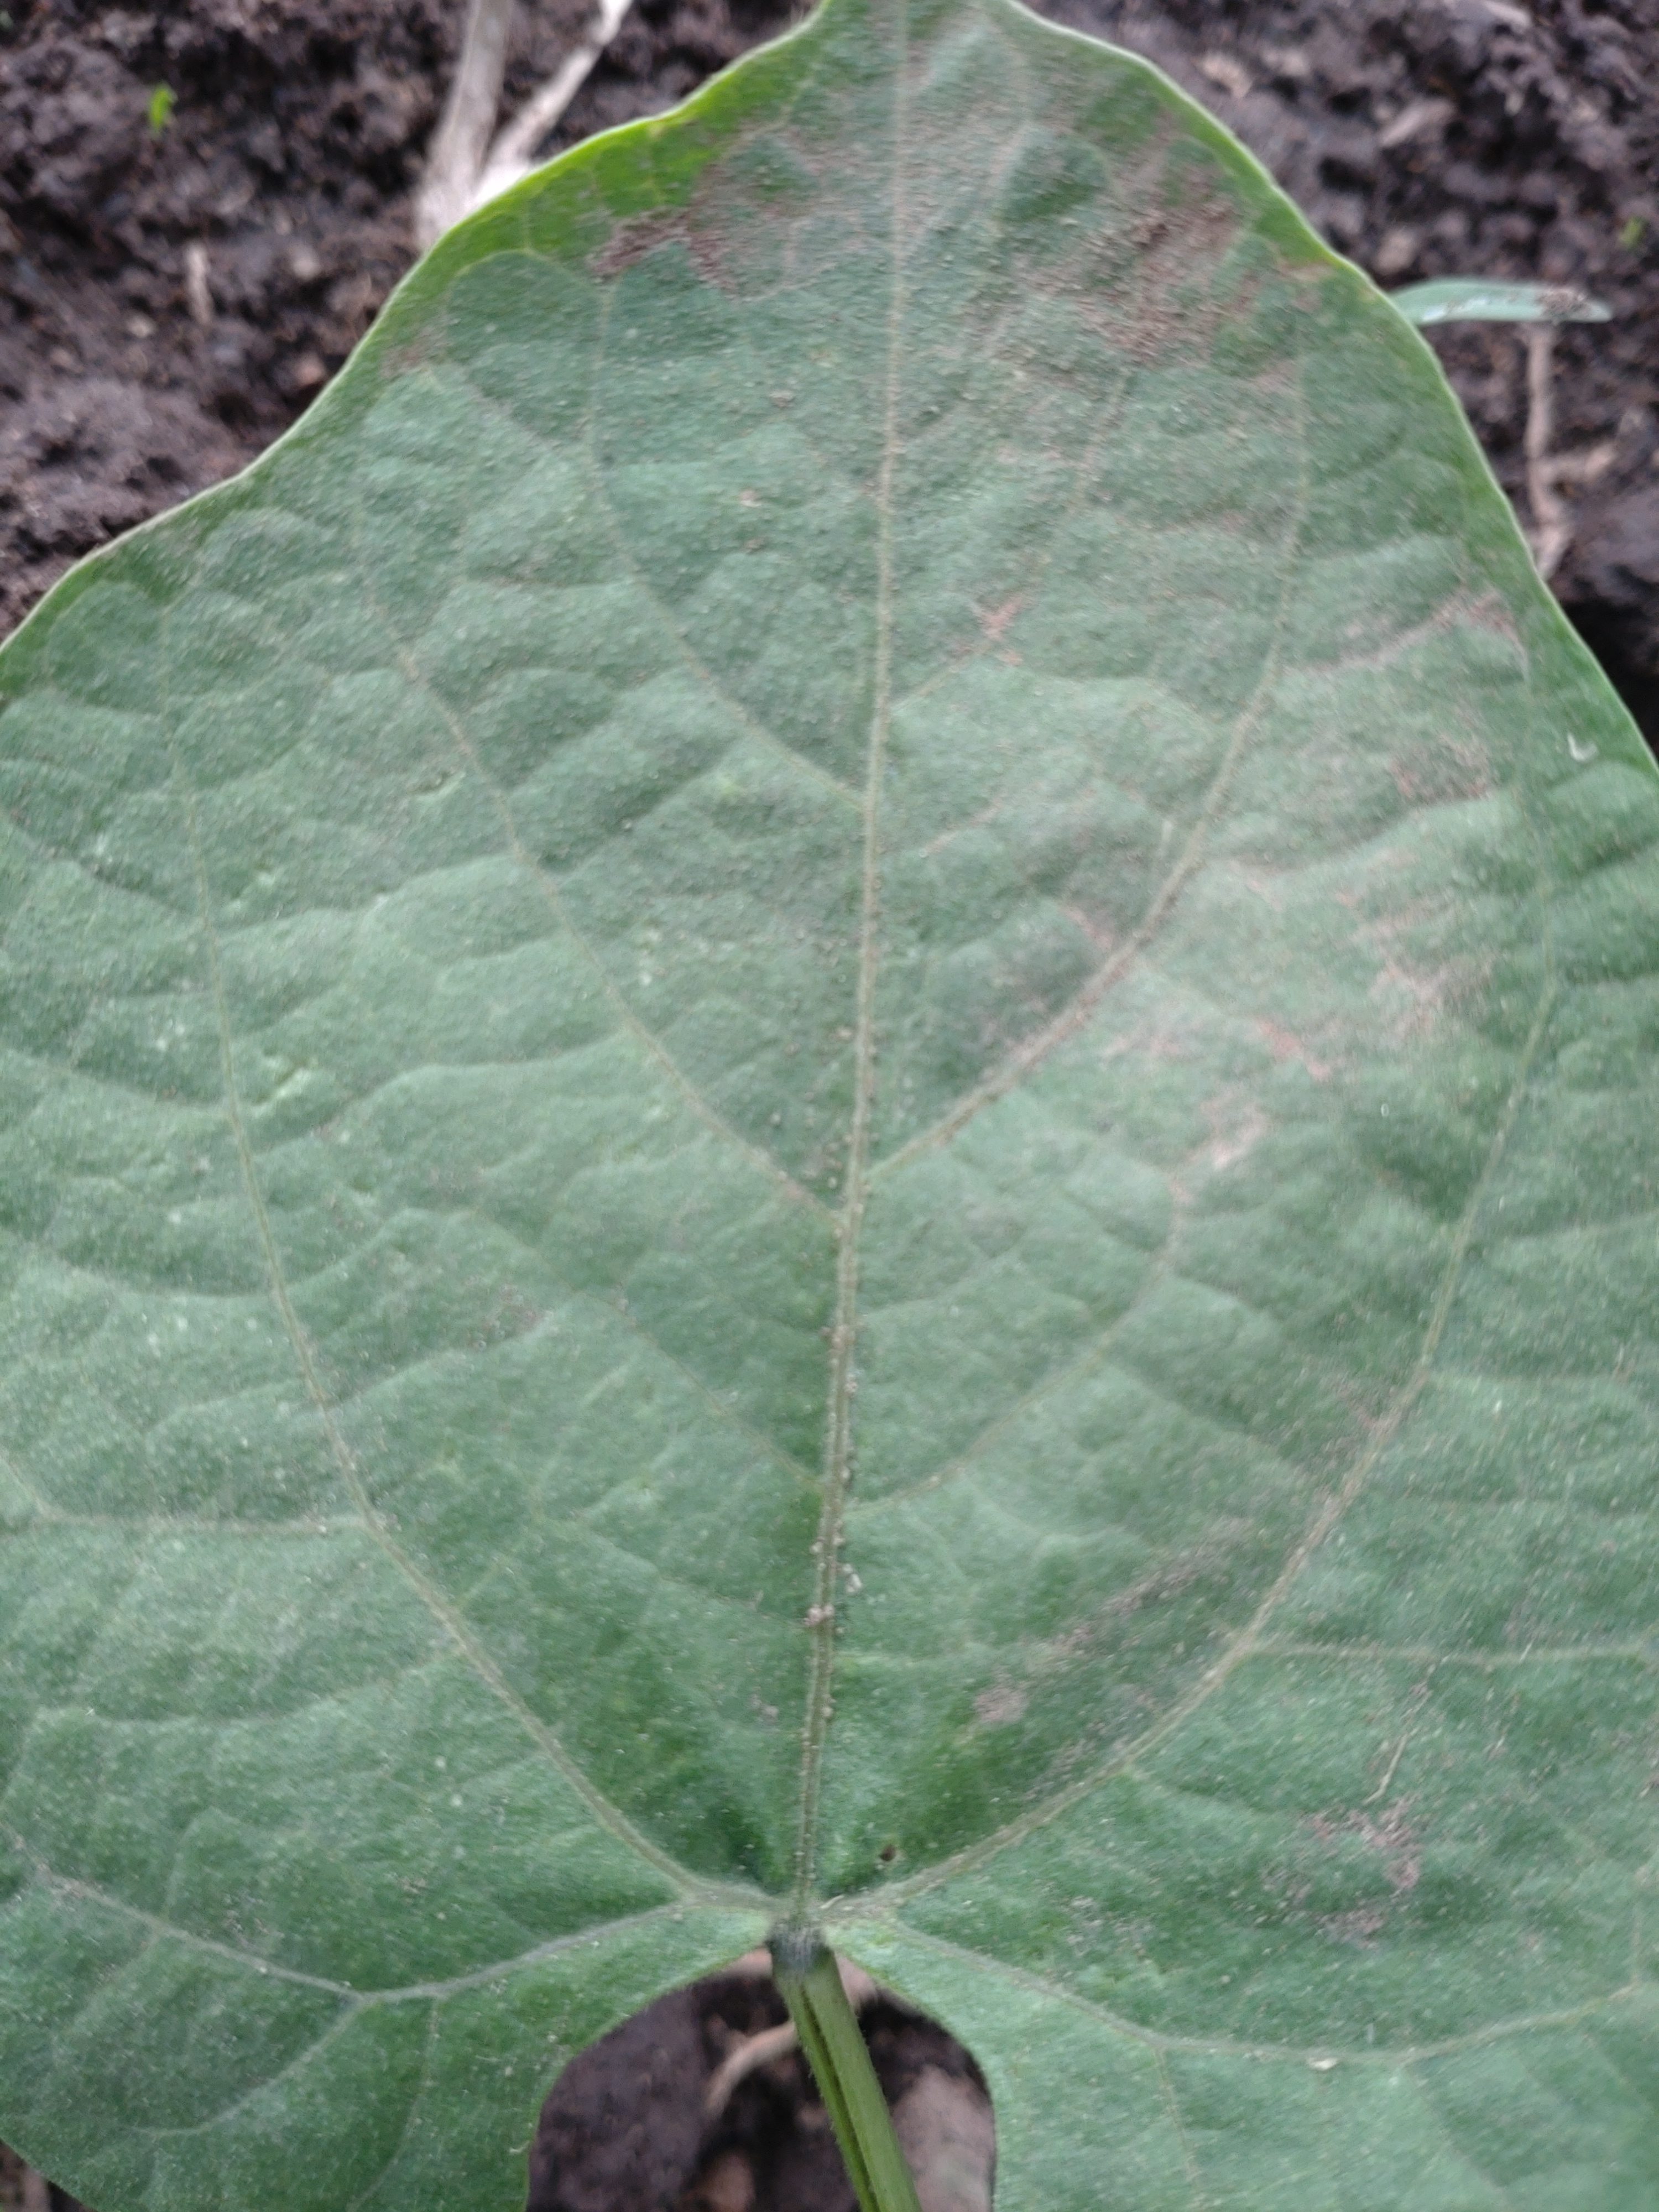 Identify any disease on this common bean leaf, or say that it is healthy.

healthy
